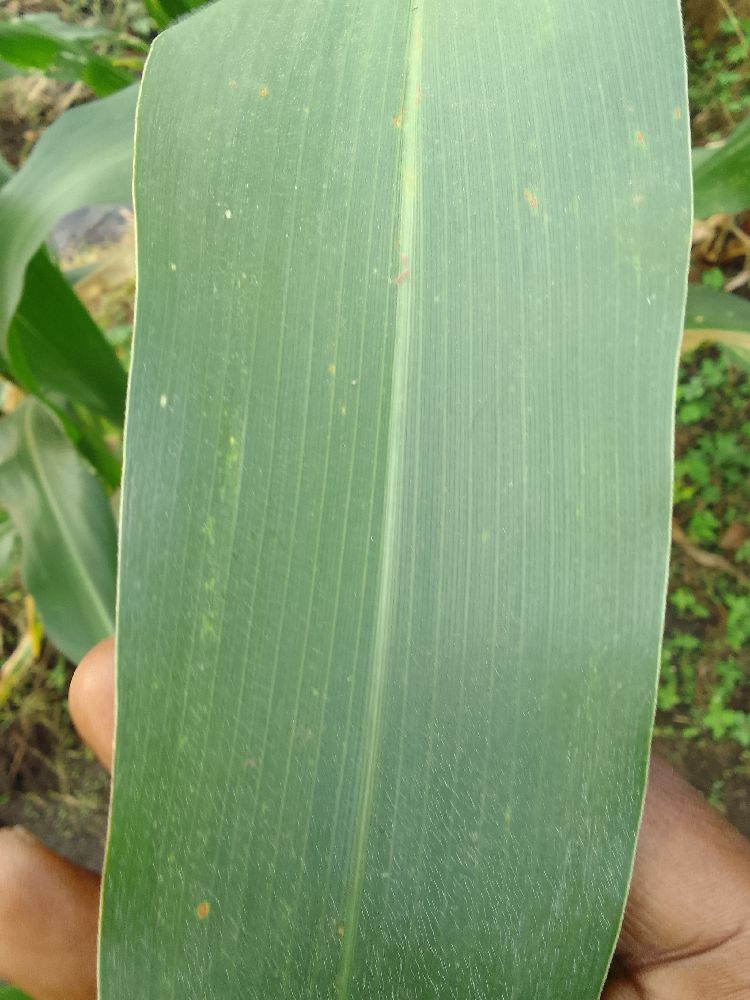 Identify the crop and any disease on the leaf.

maize, healthy
